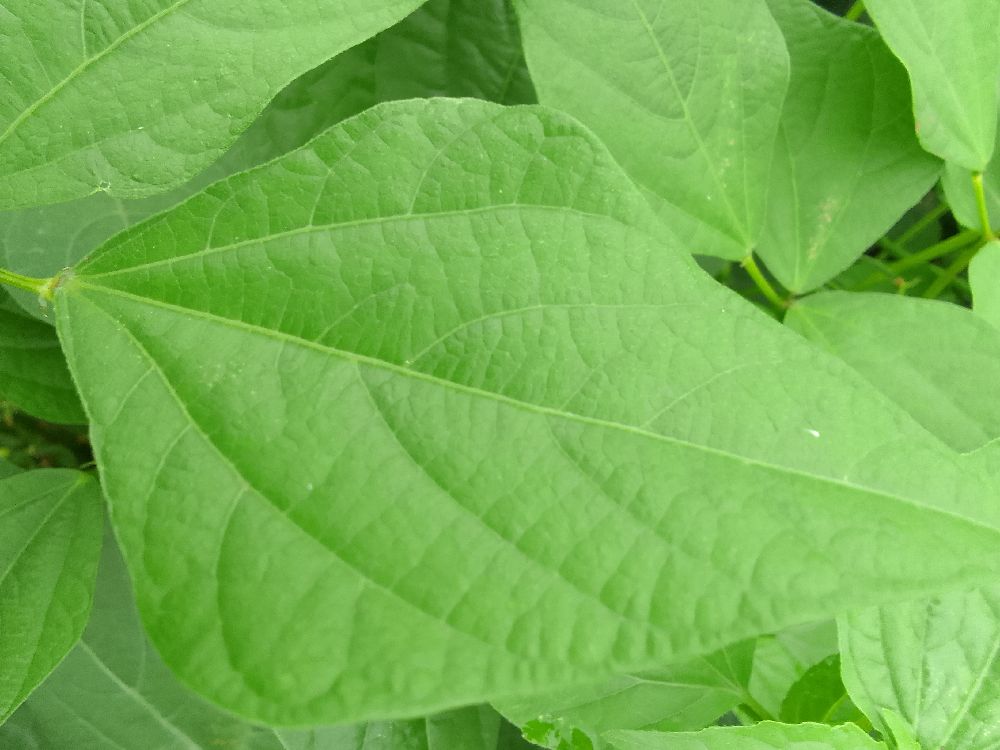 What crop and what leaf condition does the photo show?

common bean, healthy
